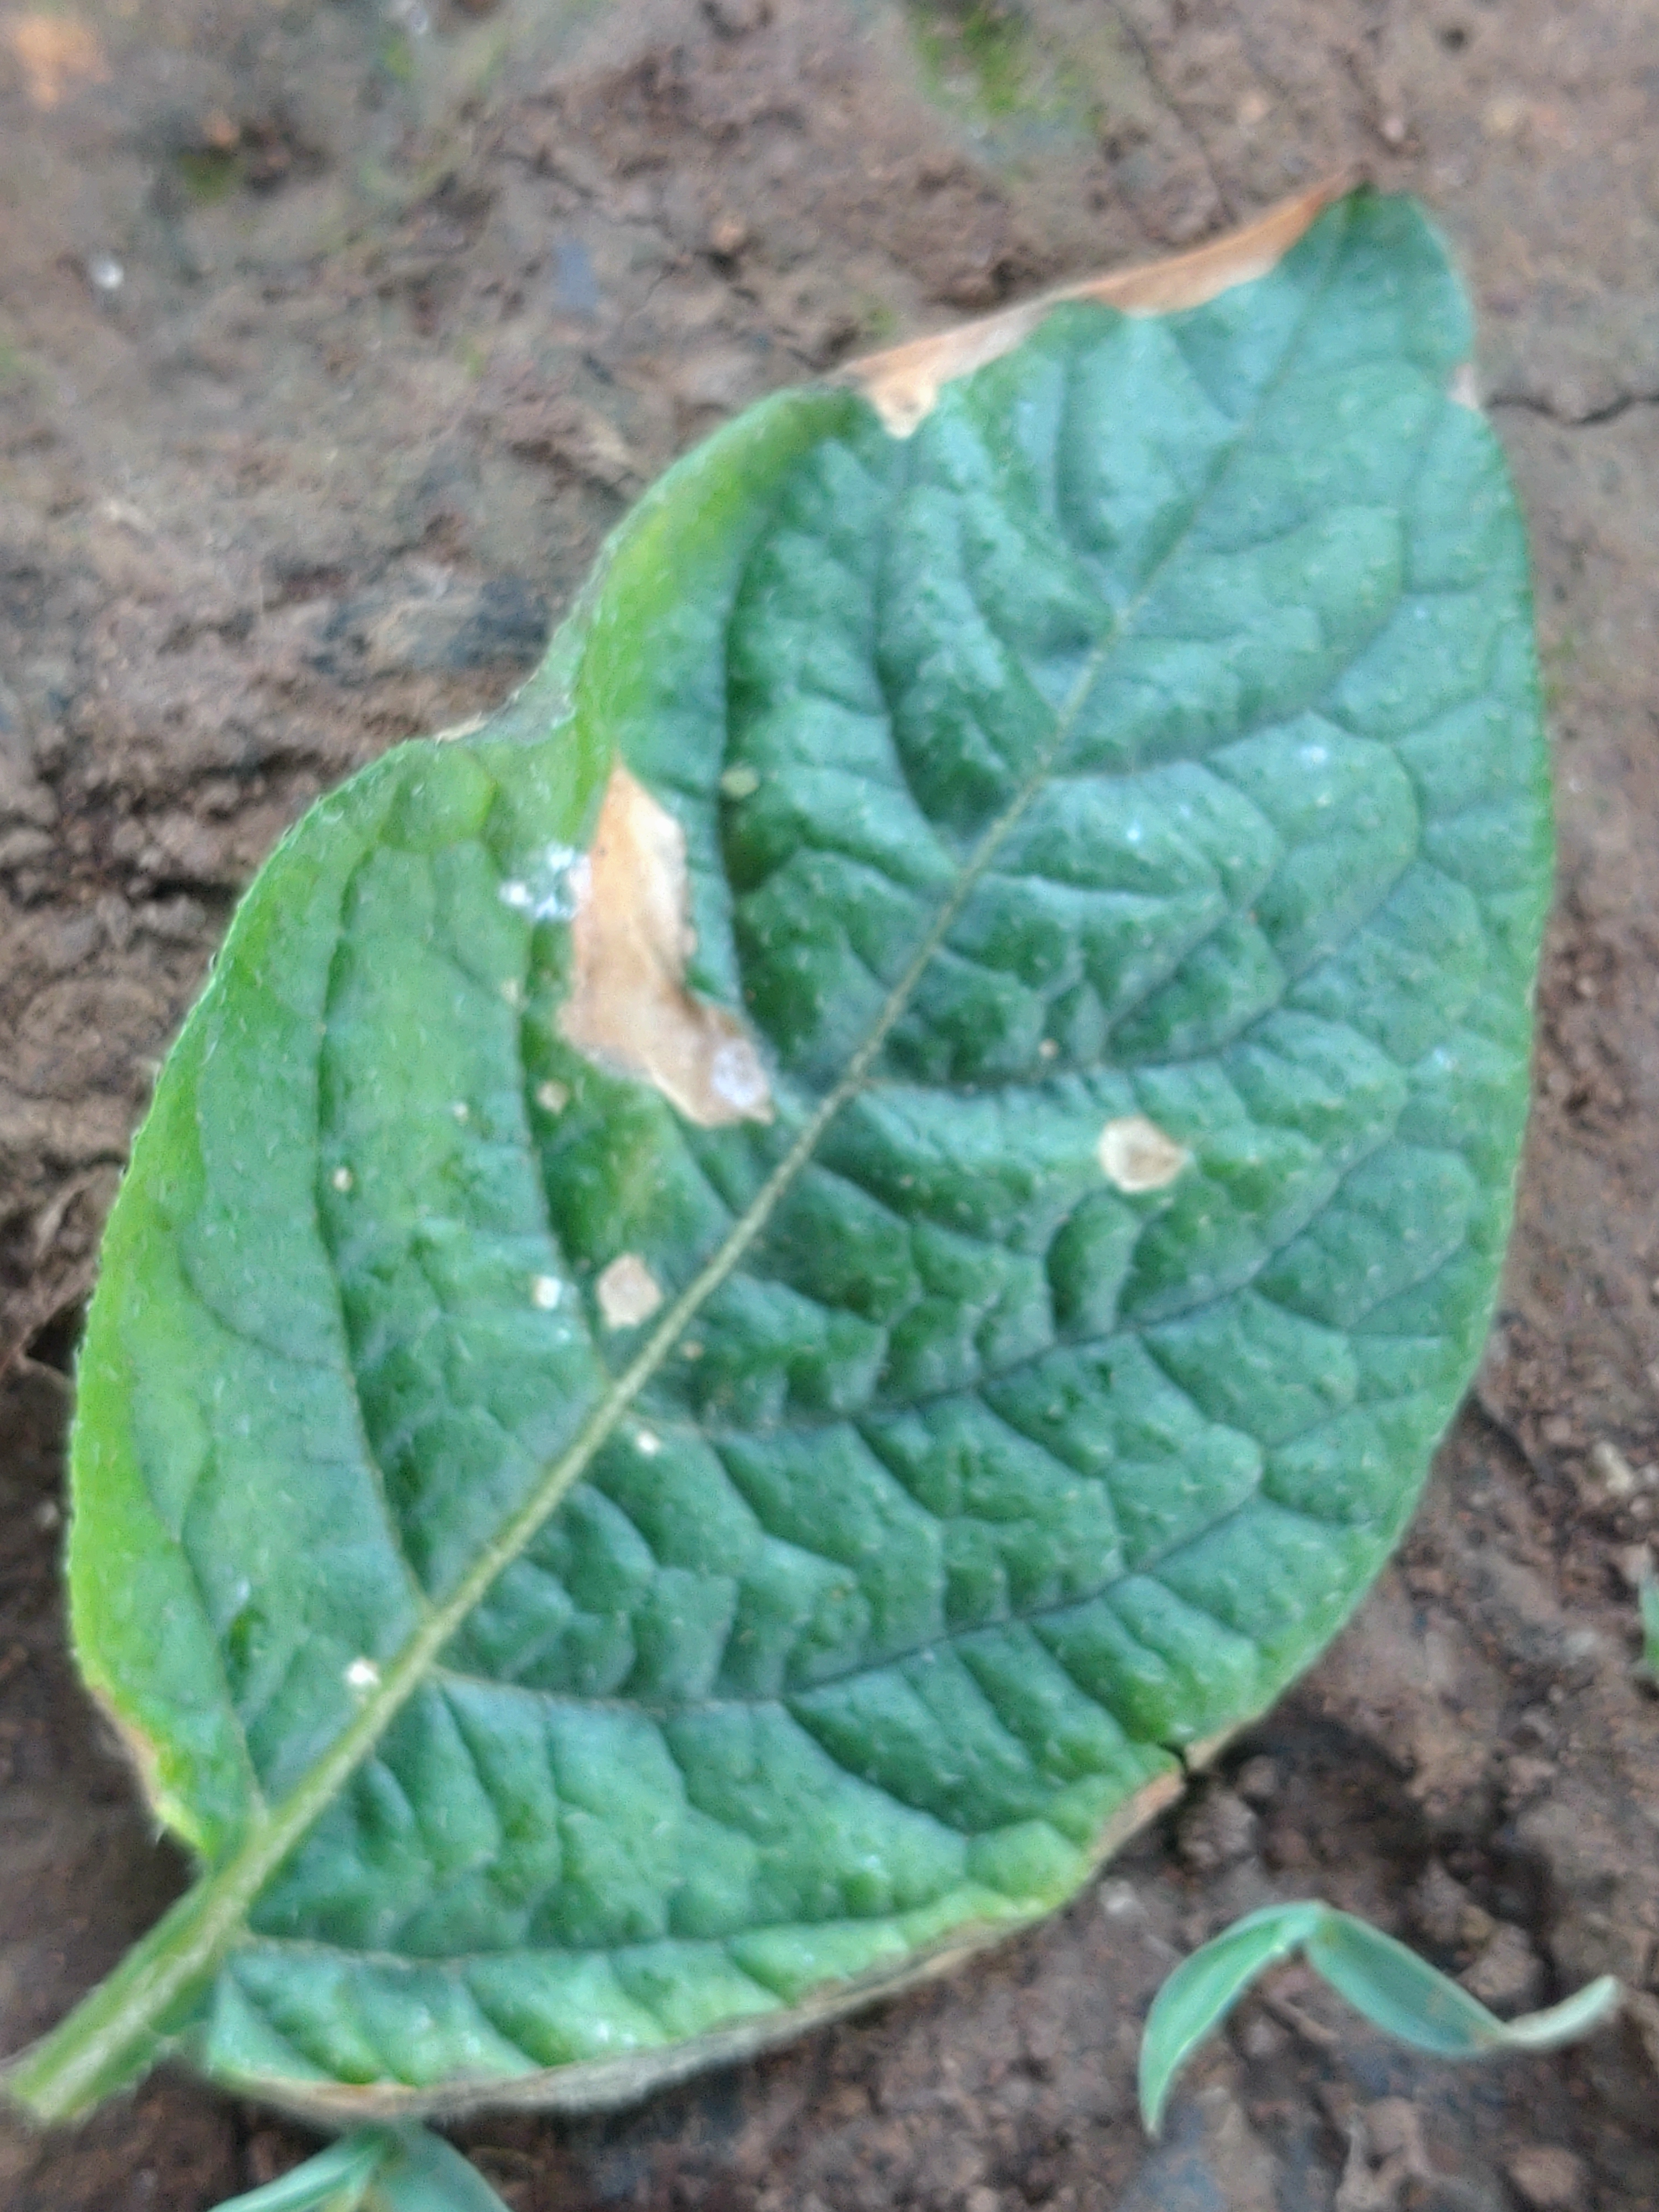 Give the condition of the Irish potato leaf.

early blight
